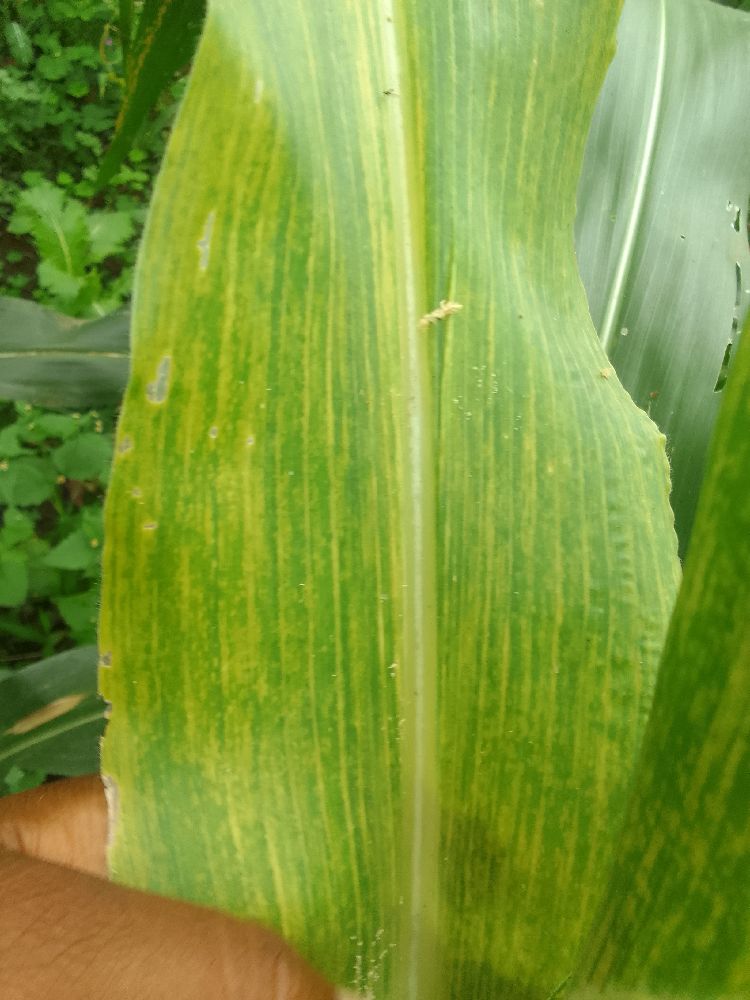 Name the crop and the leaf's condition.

maize, maize lethal necrosis
